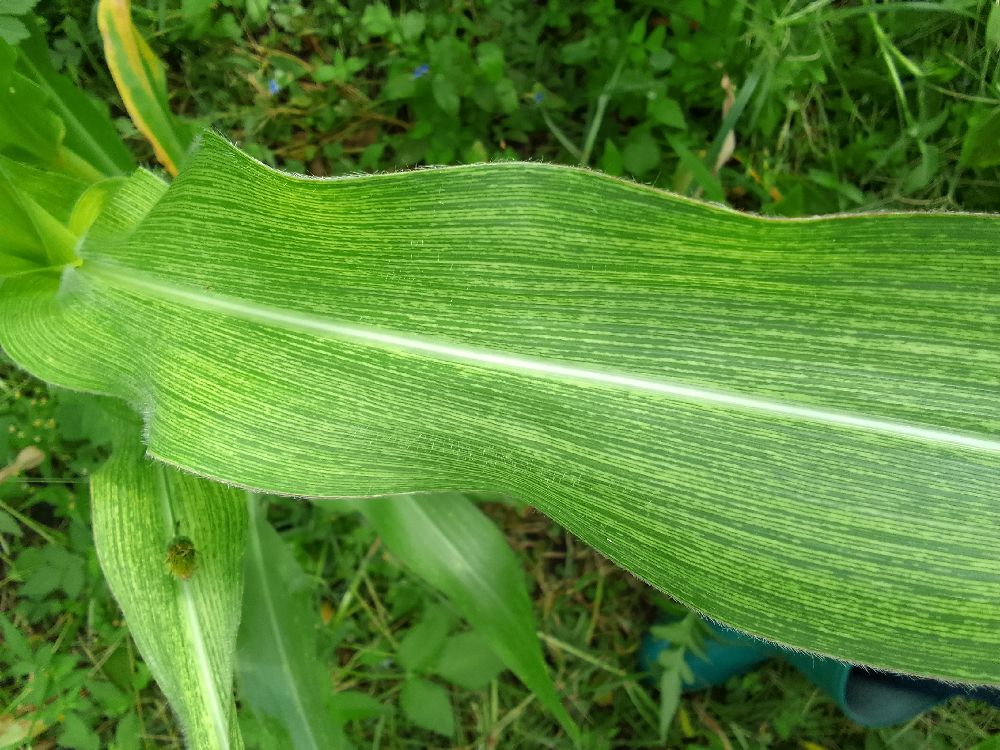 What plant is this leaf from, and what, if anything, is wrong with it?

maize, maize streak virus
